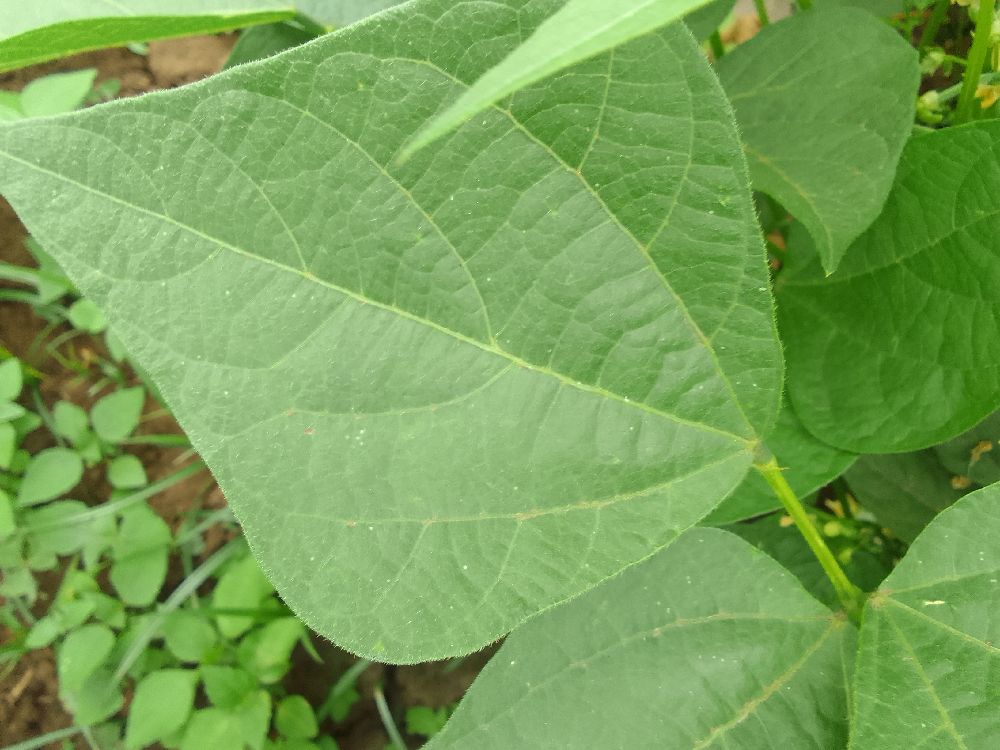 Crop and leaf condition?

common bean, healthy
